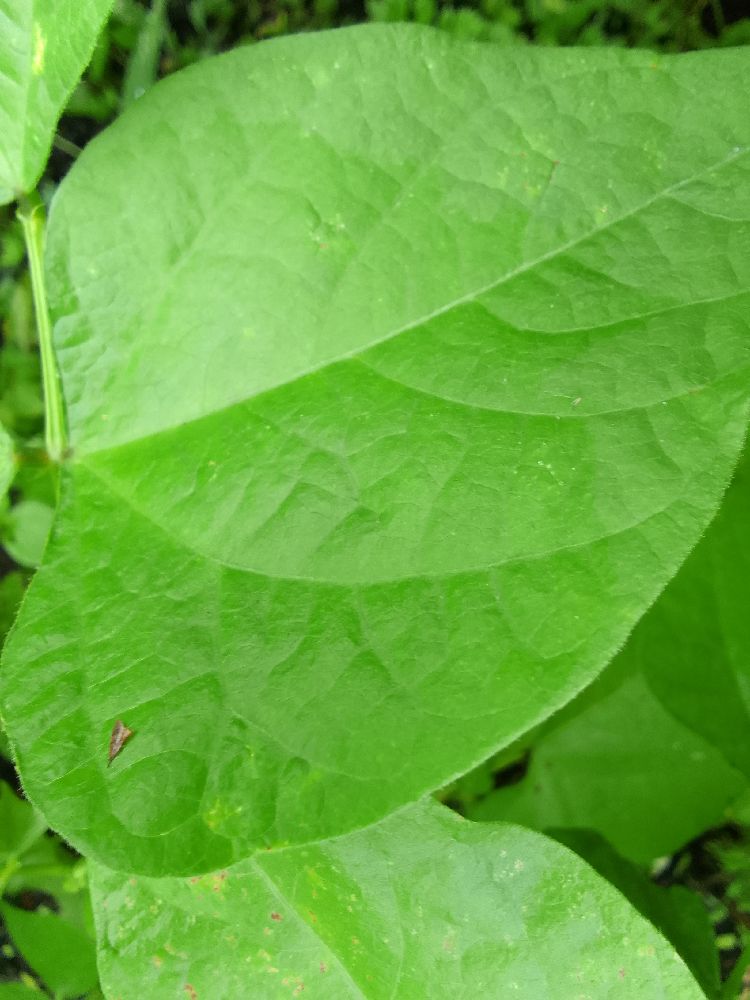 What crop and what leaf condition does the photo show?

common bean, healthy
